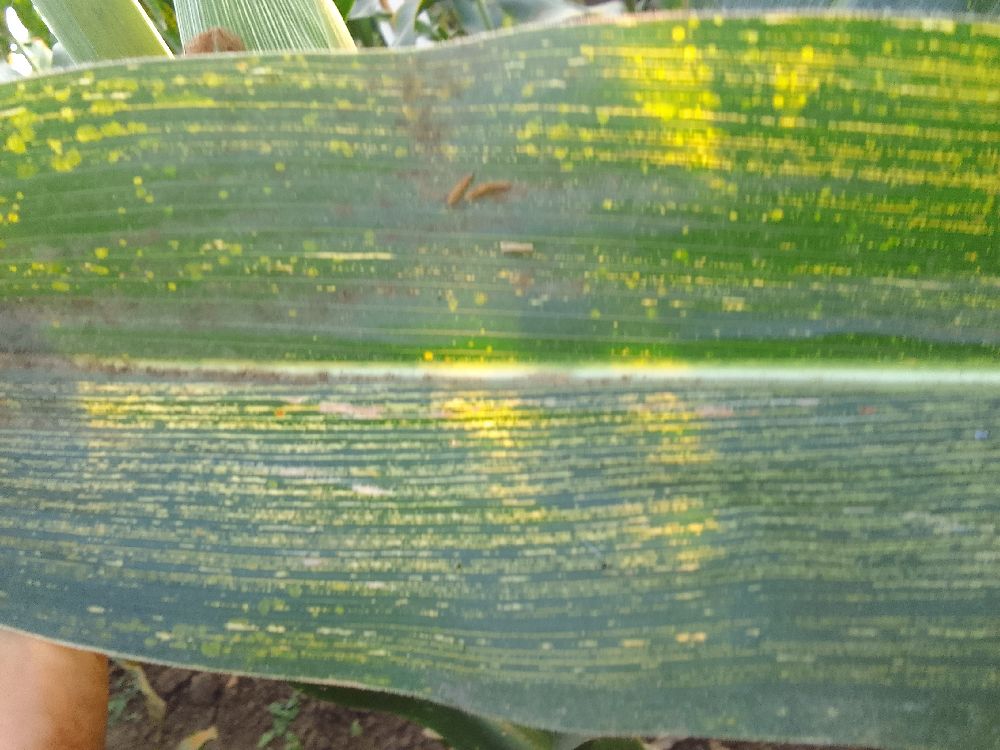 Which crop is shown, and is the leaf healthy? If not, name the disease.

maize, maize streak virus
